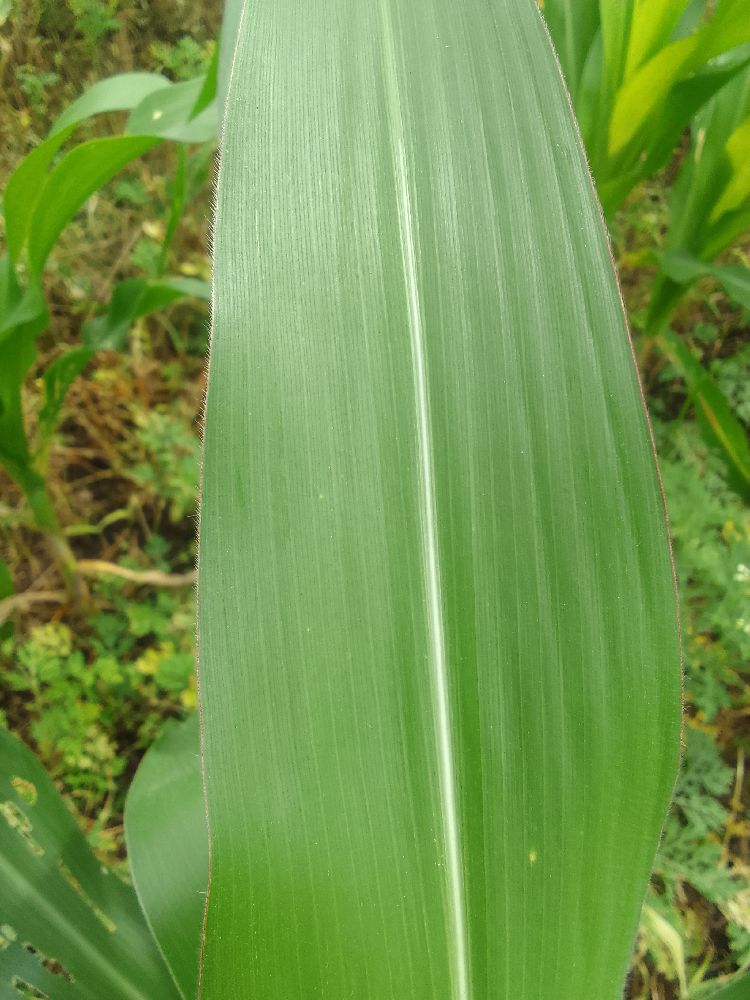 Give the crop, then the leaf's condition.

maize, healthy
